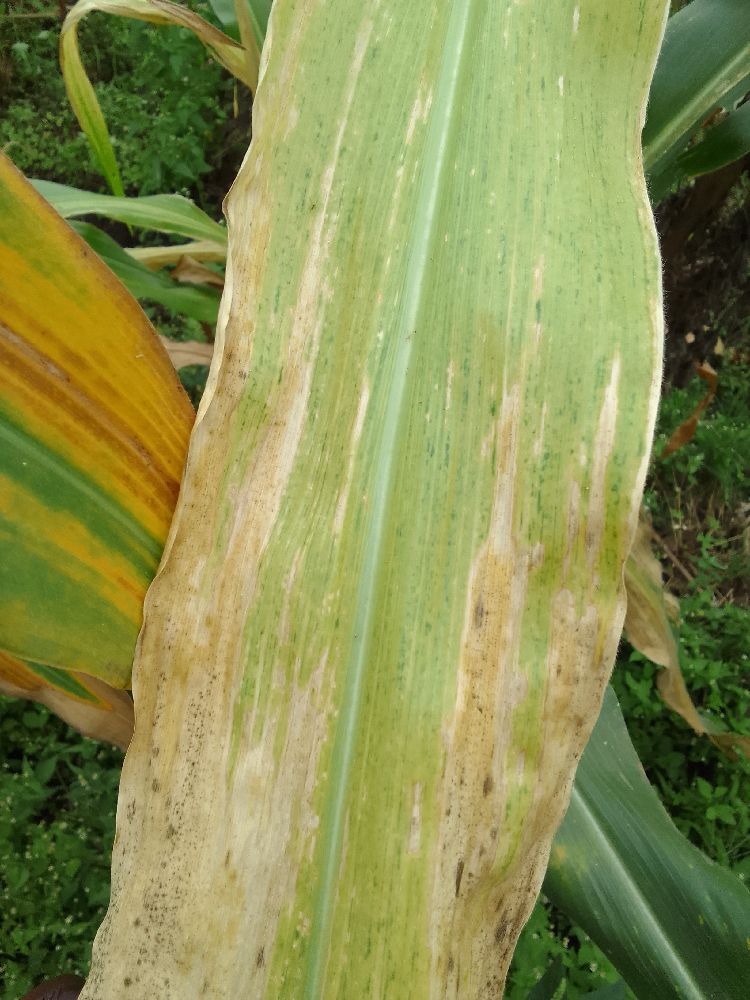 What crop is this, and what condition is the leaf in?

maize, maize lethal necrosis
